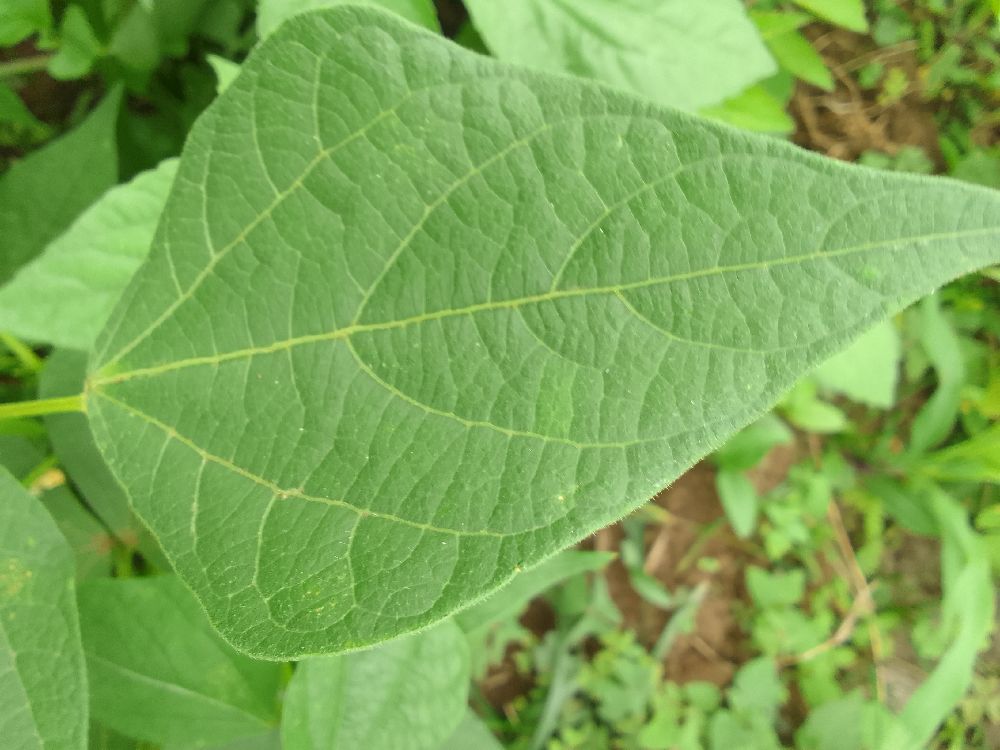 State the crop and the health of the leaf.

common bean, healthy
